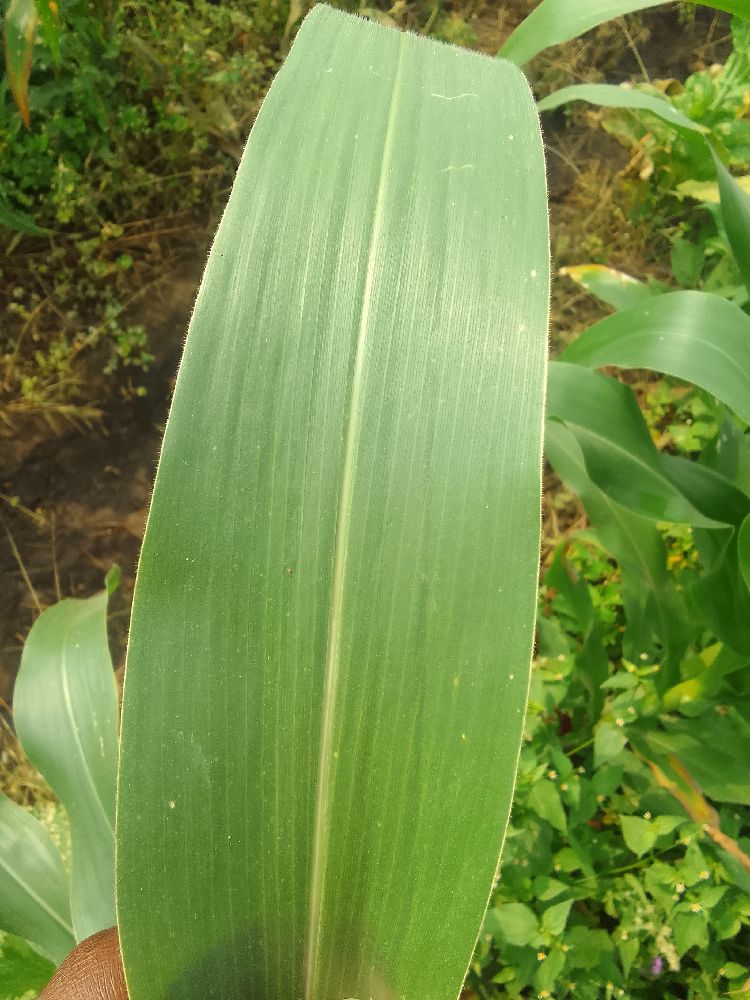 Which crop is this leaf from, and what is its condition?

maize, healthy
